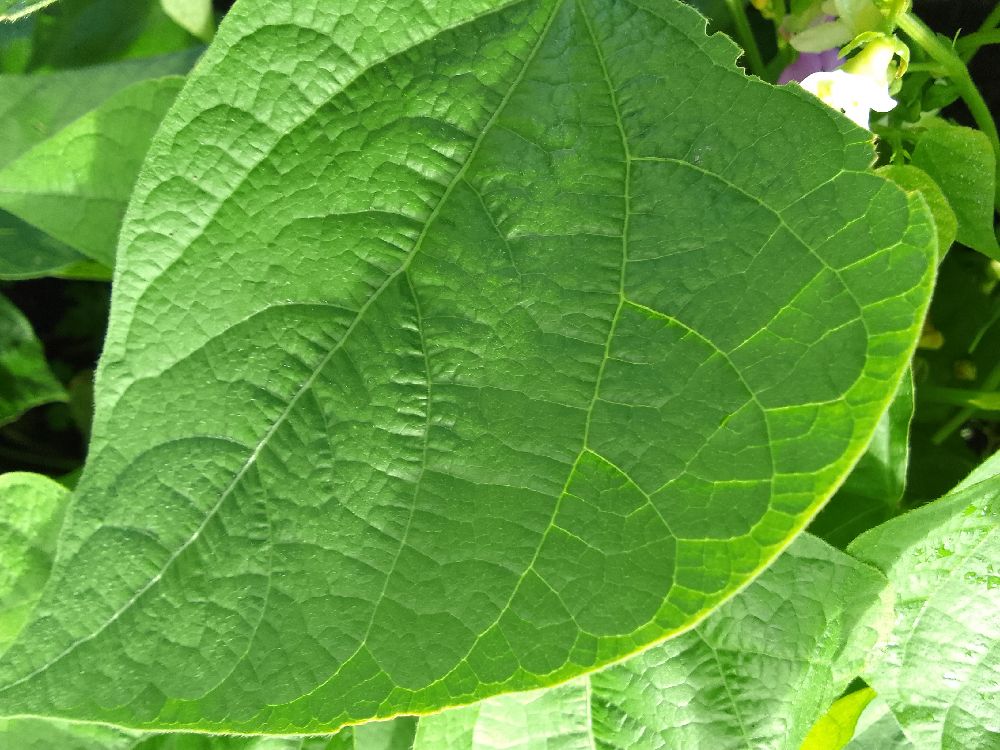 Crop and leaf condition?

common bean, healthy
